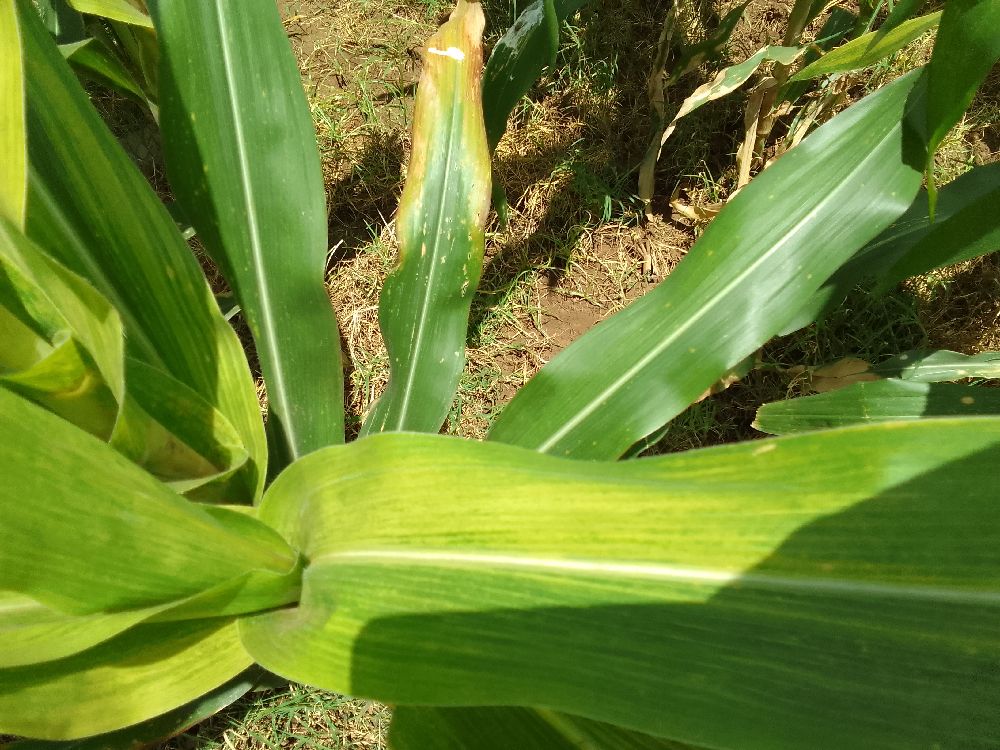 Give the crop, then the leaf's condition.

maize, maize lethal necrosis
